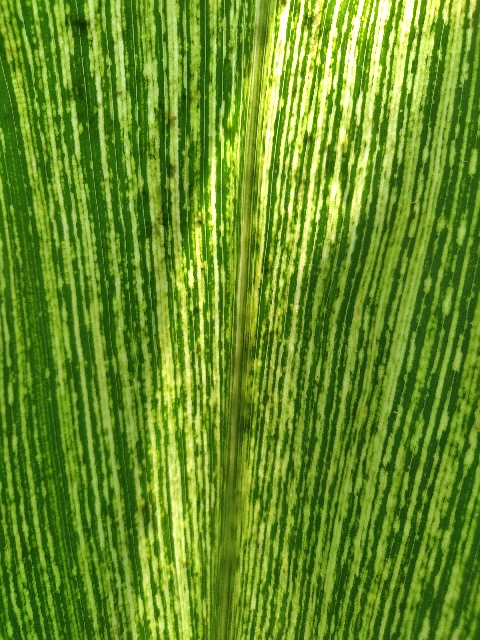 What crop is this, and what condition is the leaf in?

maize, maize streak virus
